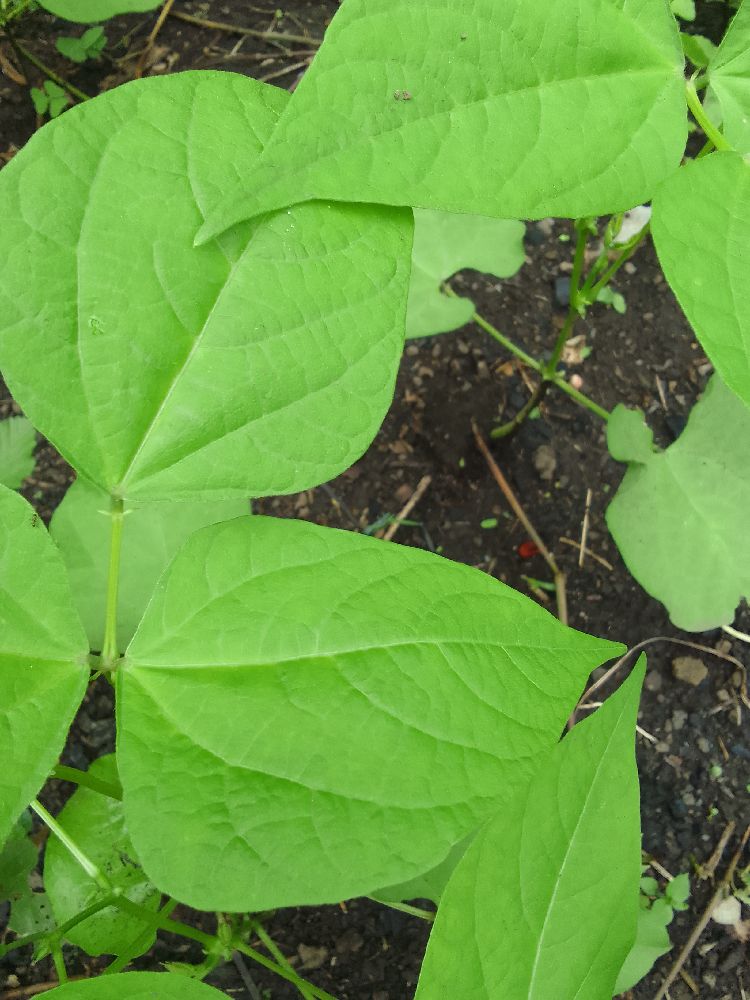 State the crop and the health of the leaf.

common bean, healthy
